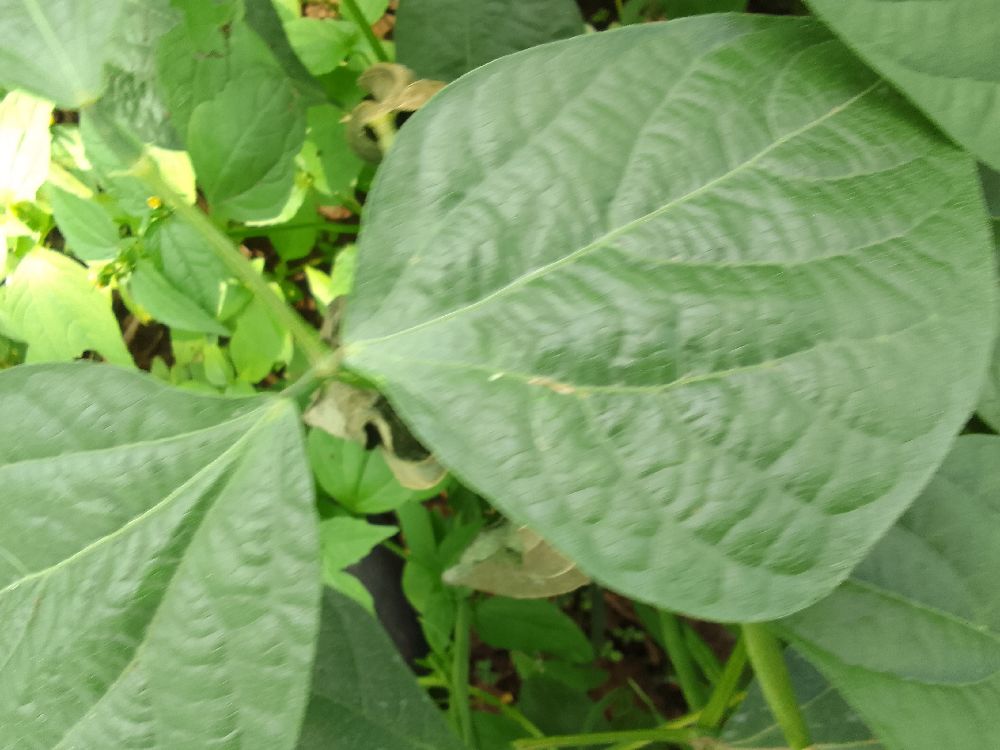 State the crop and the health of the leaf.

common bean, healthy
